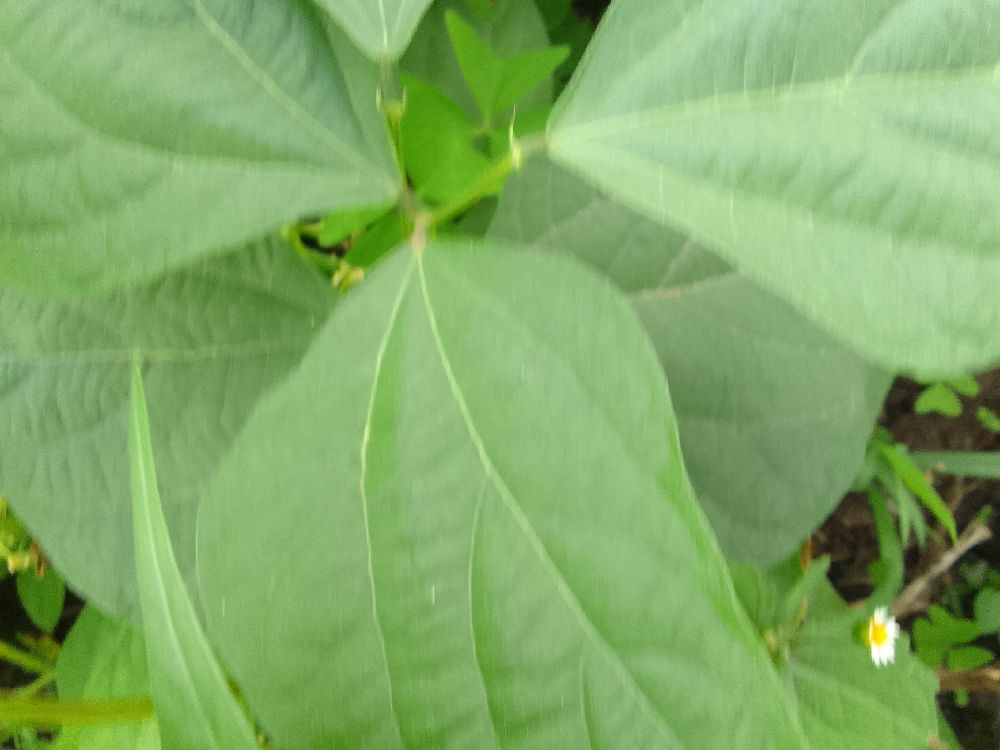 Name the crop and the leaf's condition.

common bean, healthy
